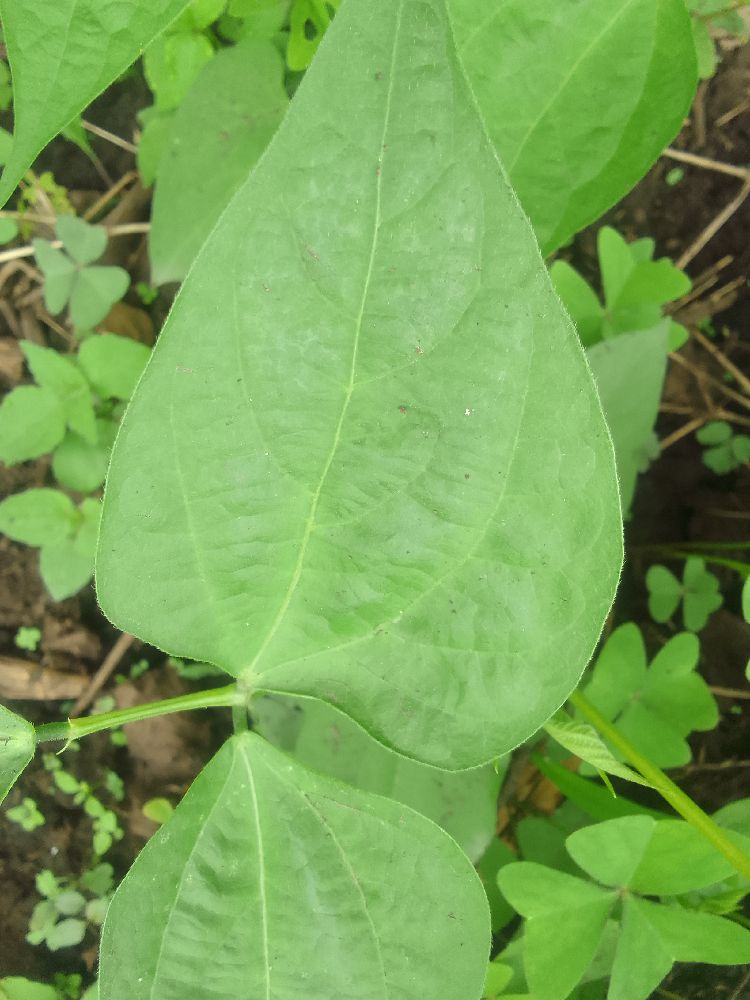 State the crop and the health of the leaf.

common bean, healthy
